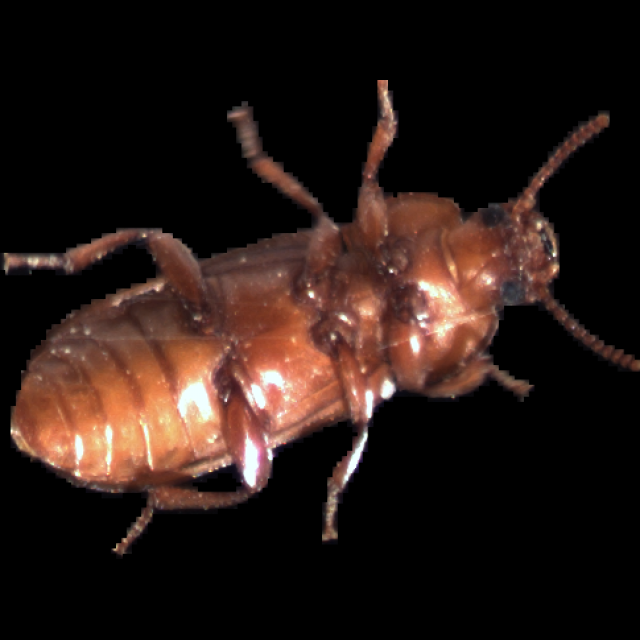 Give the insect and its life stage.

mealworm beetle
